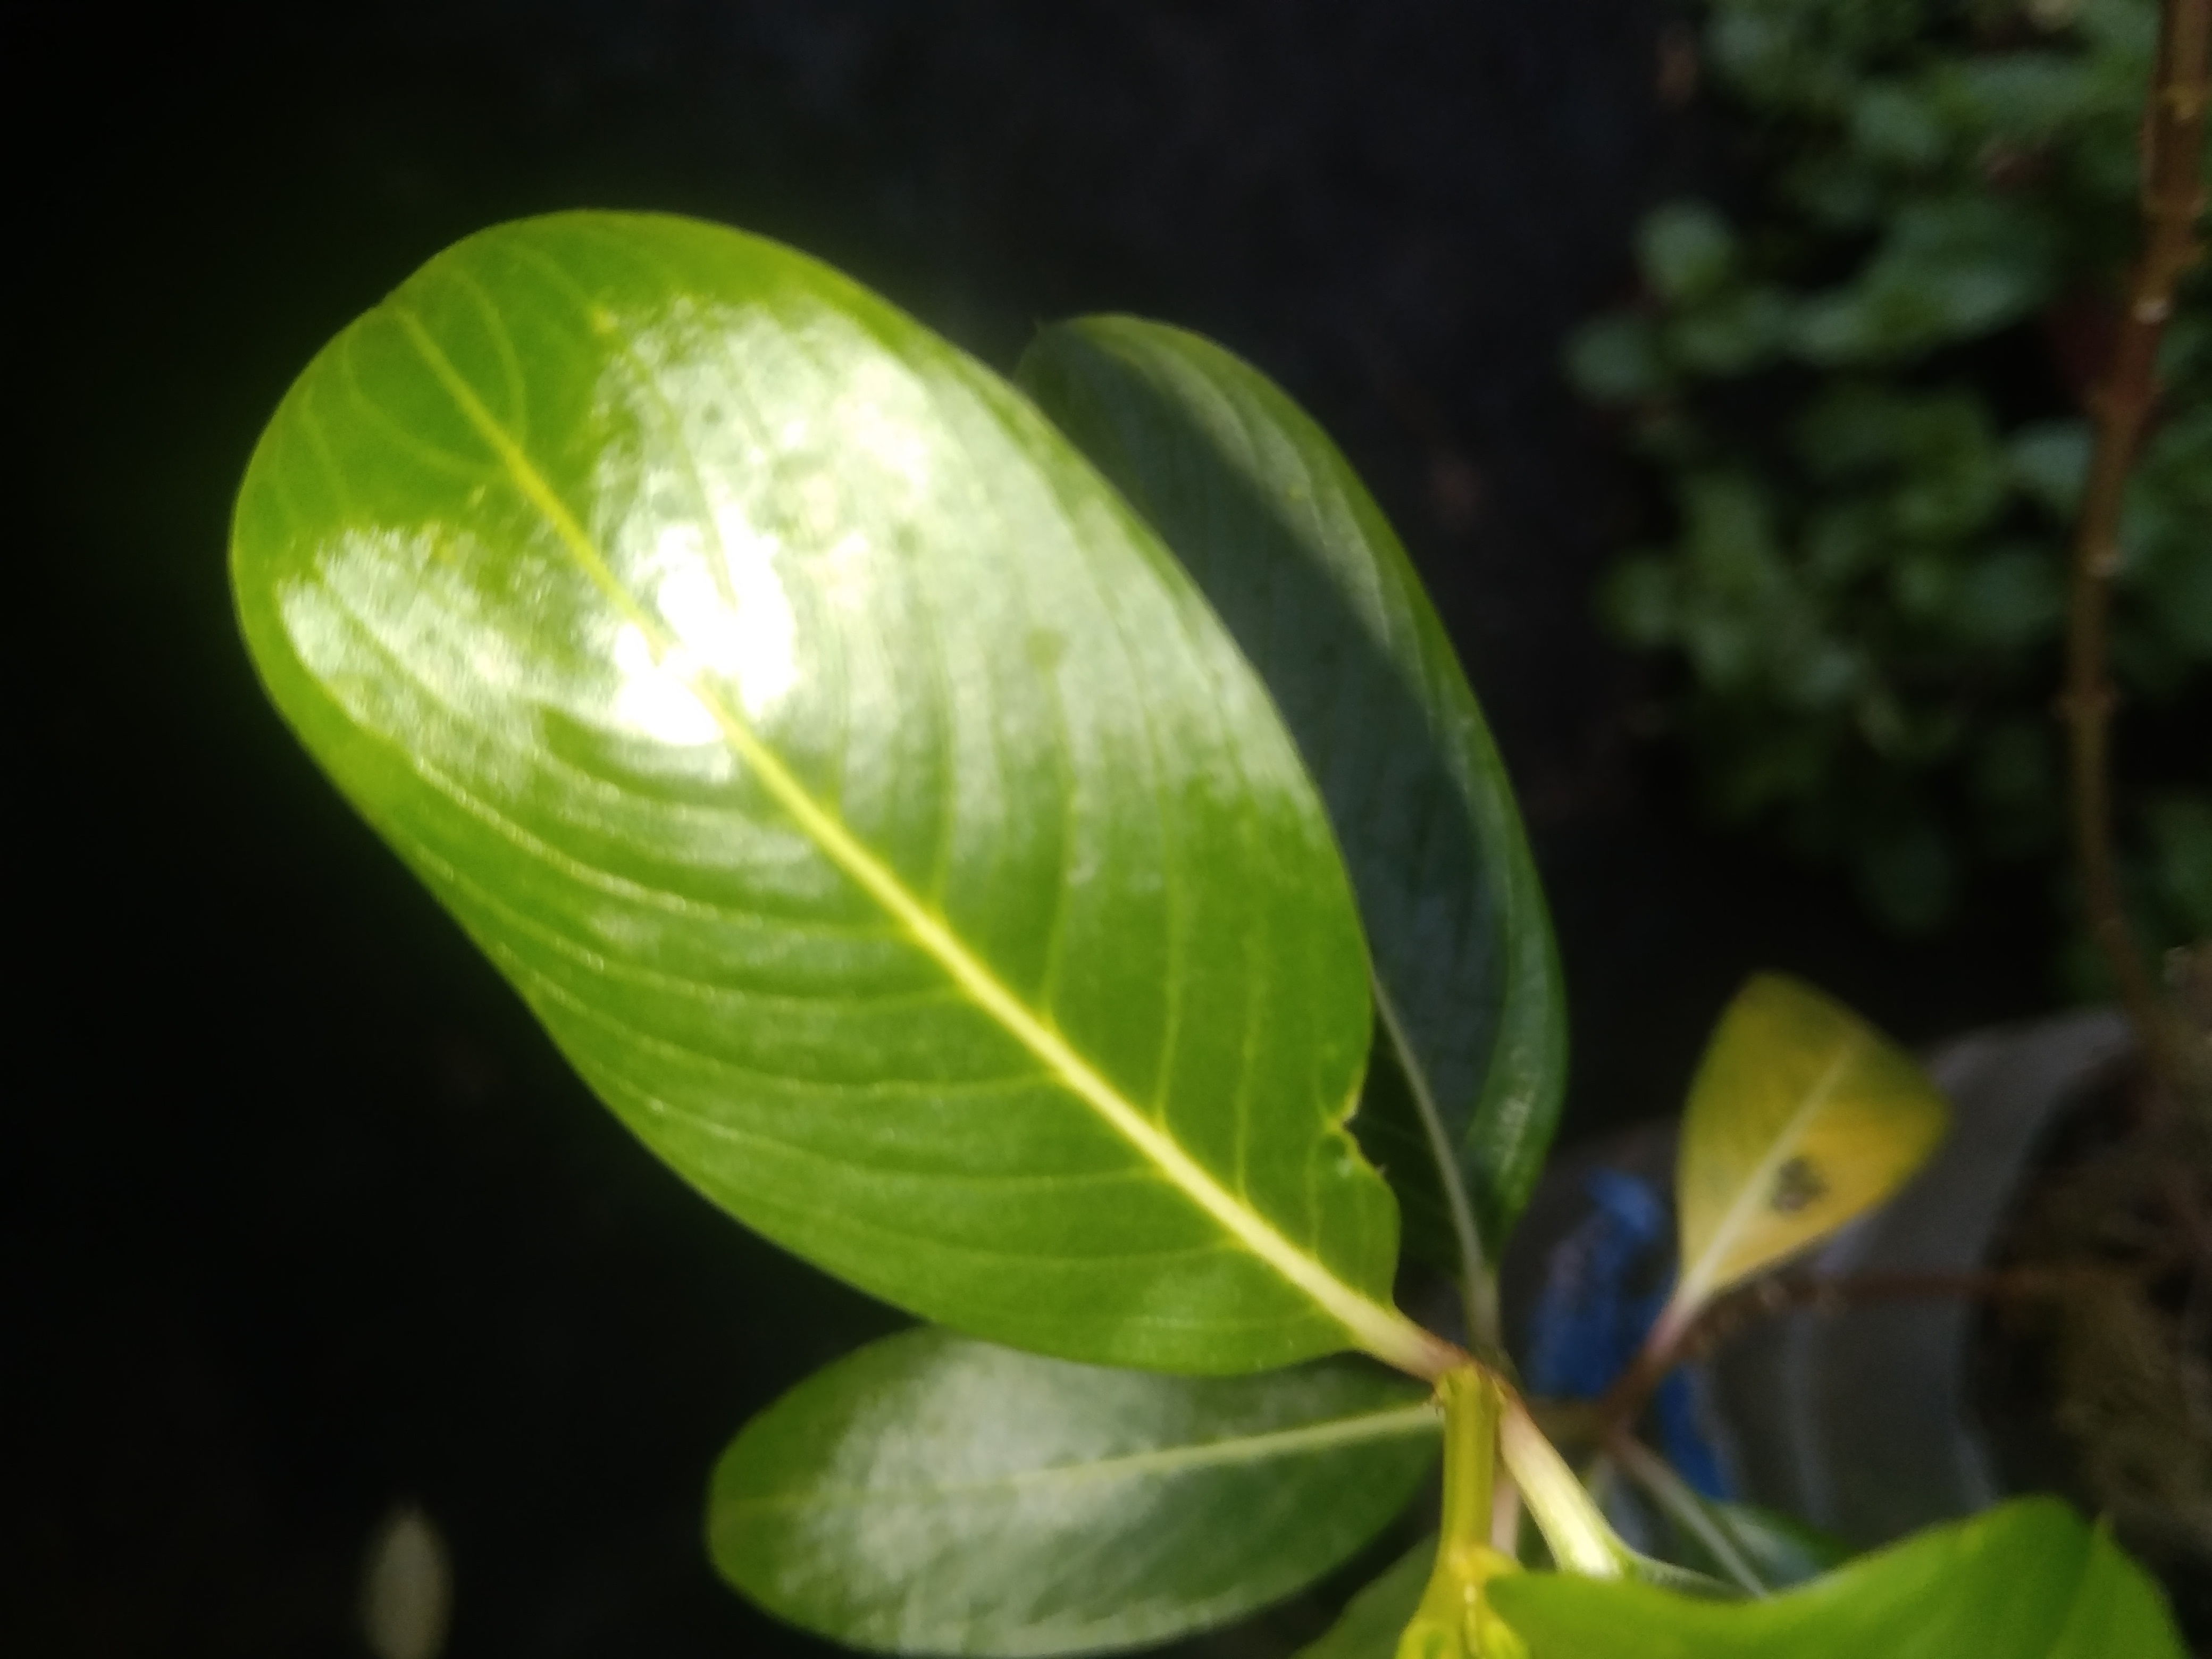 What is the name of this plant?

rose periwinkle
